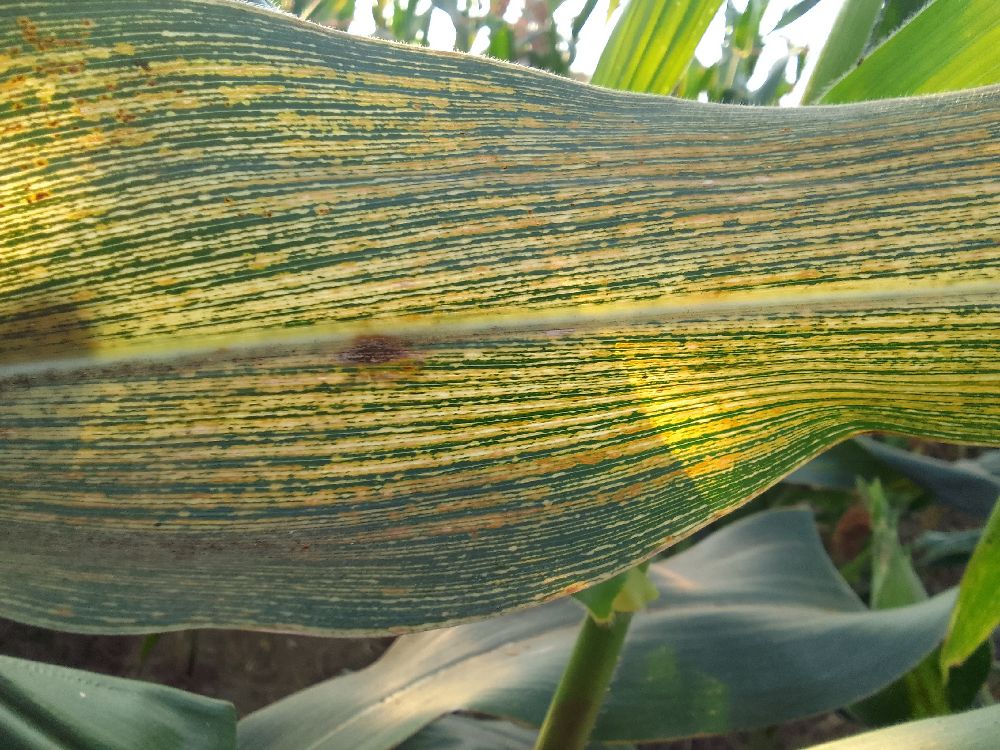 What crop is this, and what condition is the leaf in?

maize, maize streak virus
